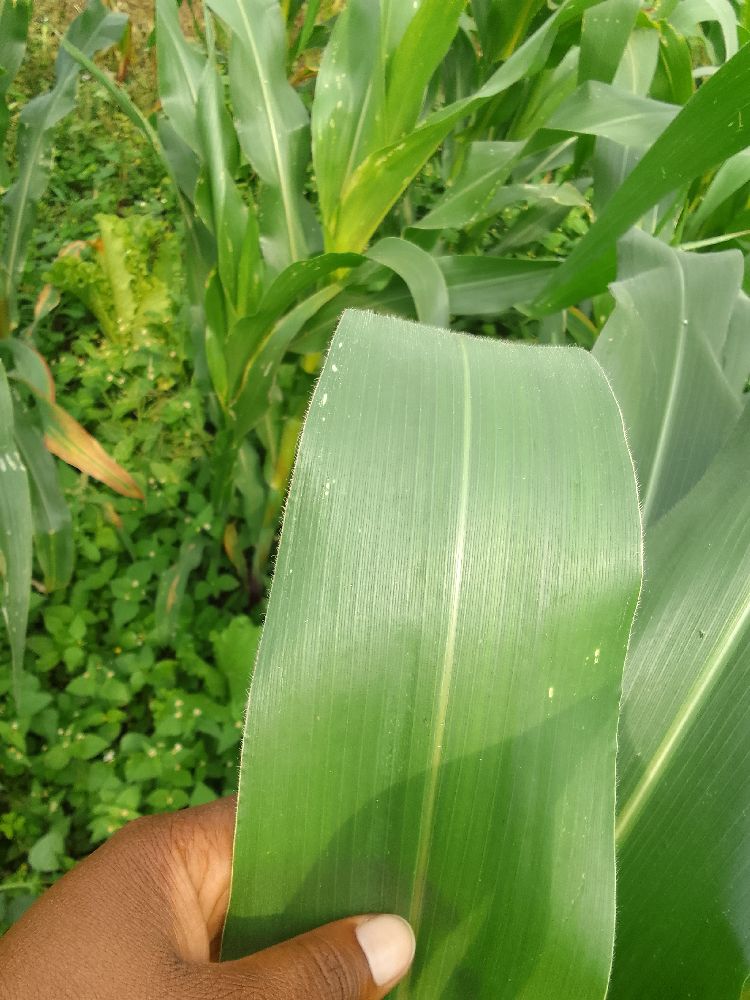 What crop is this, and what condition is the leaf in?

maize, healthy
